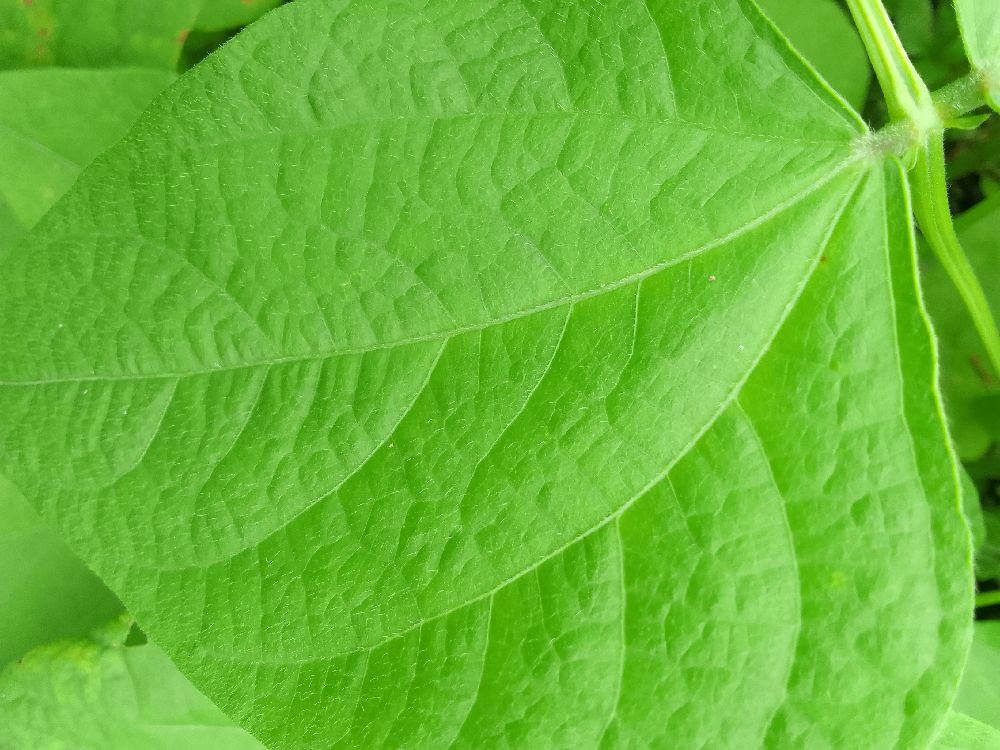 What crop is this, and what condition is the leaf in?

common bean, healthy
